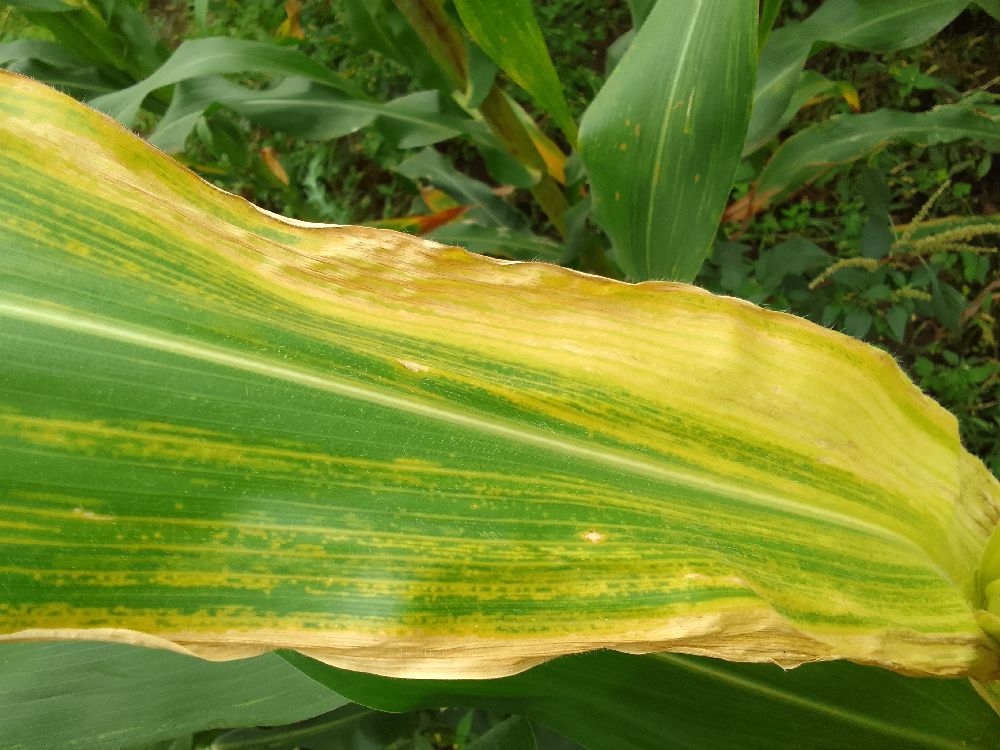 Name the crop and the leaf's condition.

maize, maize lethal necrosis
